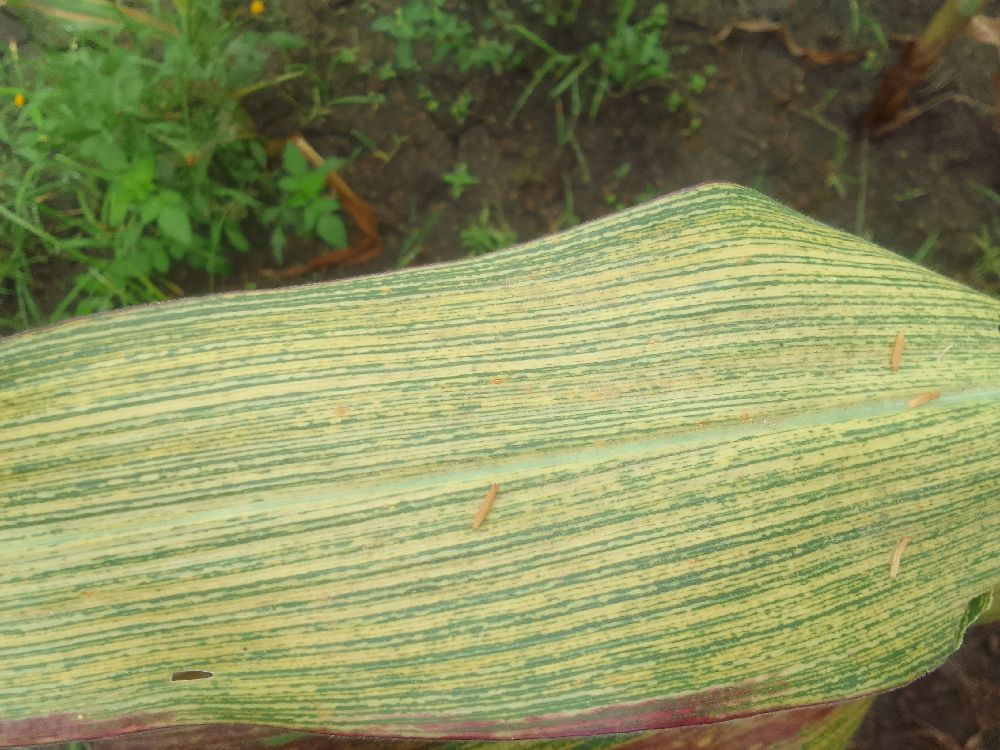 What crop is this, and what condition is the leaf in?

maize, maize streak virus
